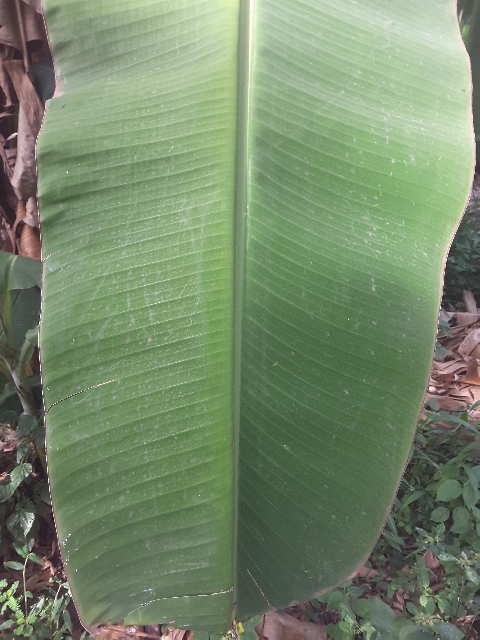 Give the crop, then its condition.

banana, healthy
